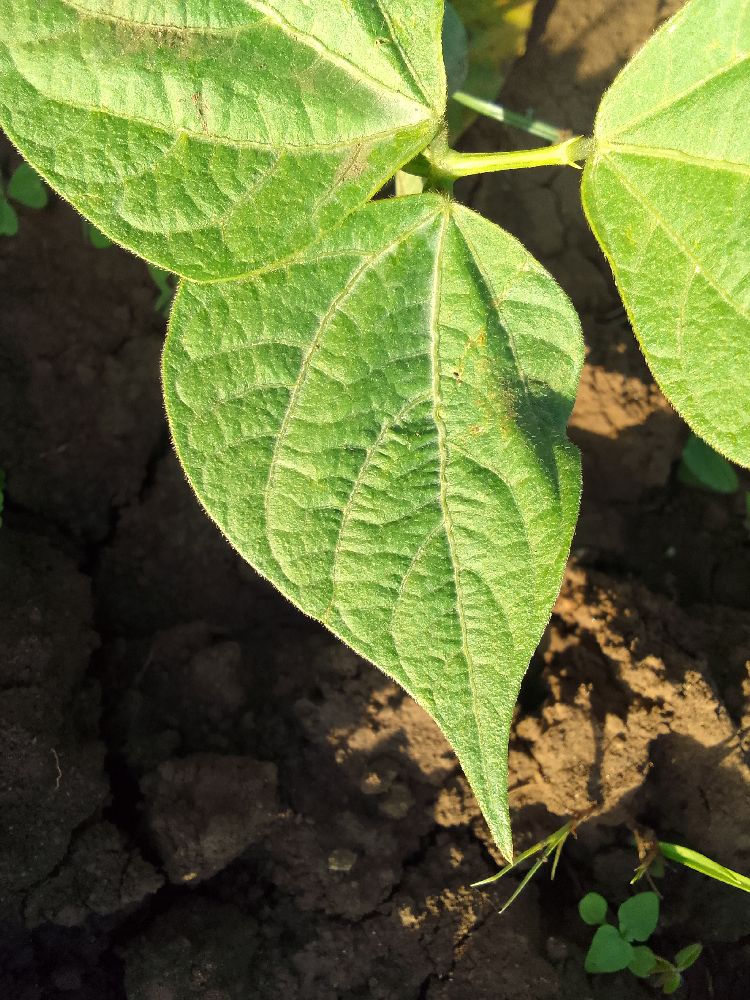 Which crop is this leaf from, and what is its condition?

common bean, healthy
